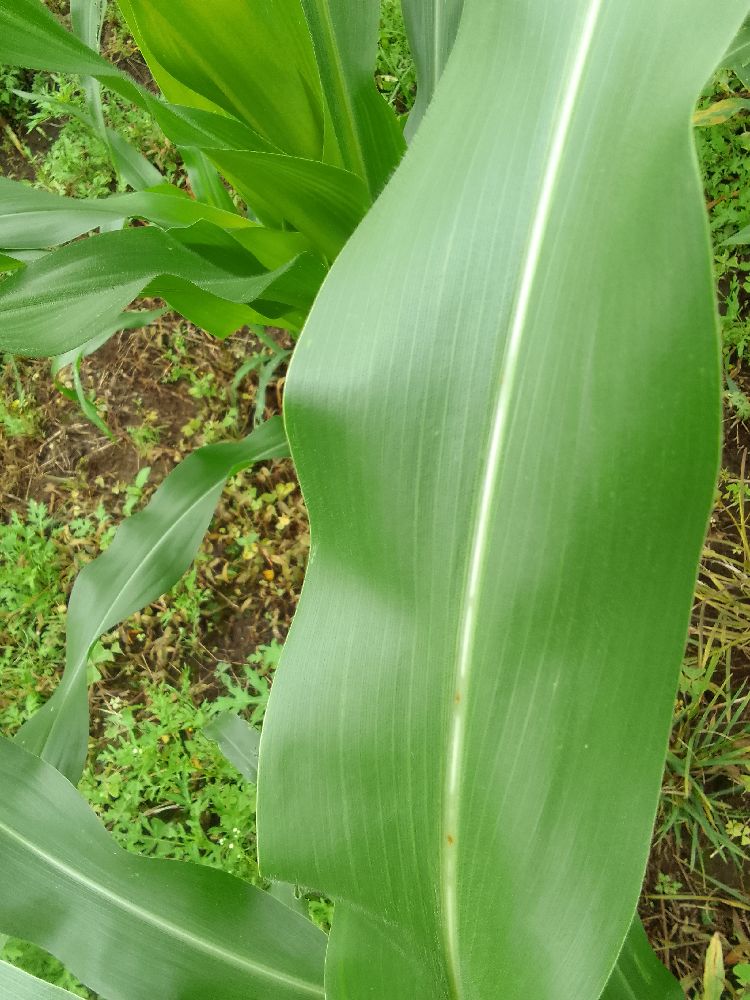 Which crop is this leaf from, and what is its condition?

maize, healthy
